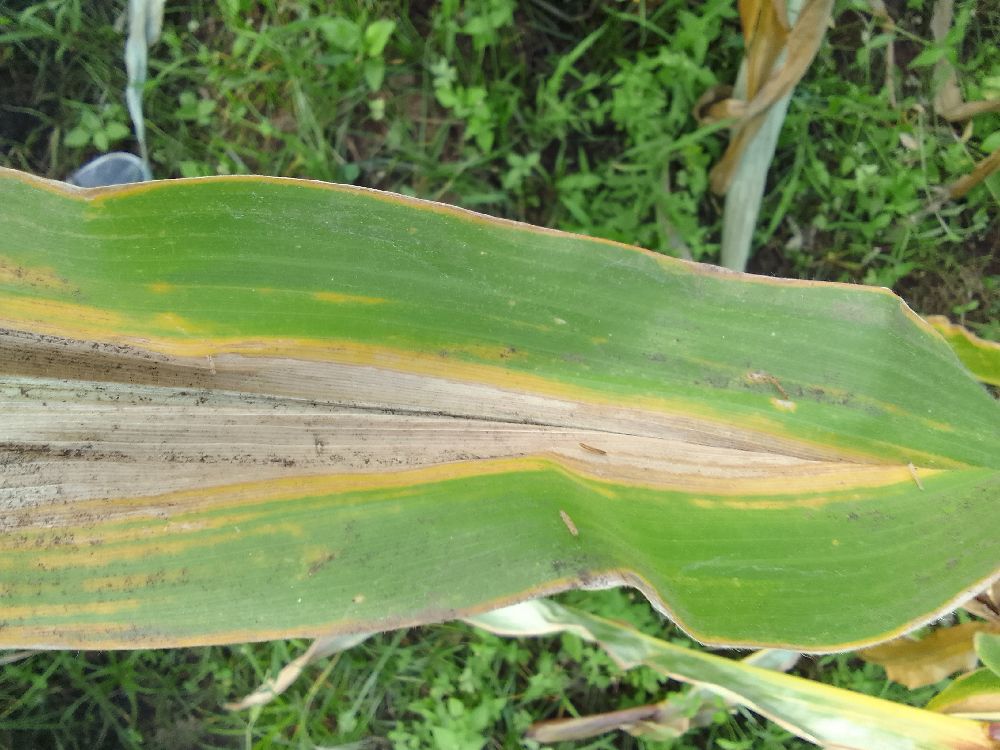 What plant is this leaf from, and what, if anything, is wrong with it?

maize, maize lethal necrosis
